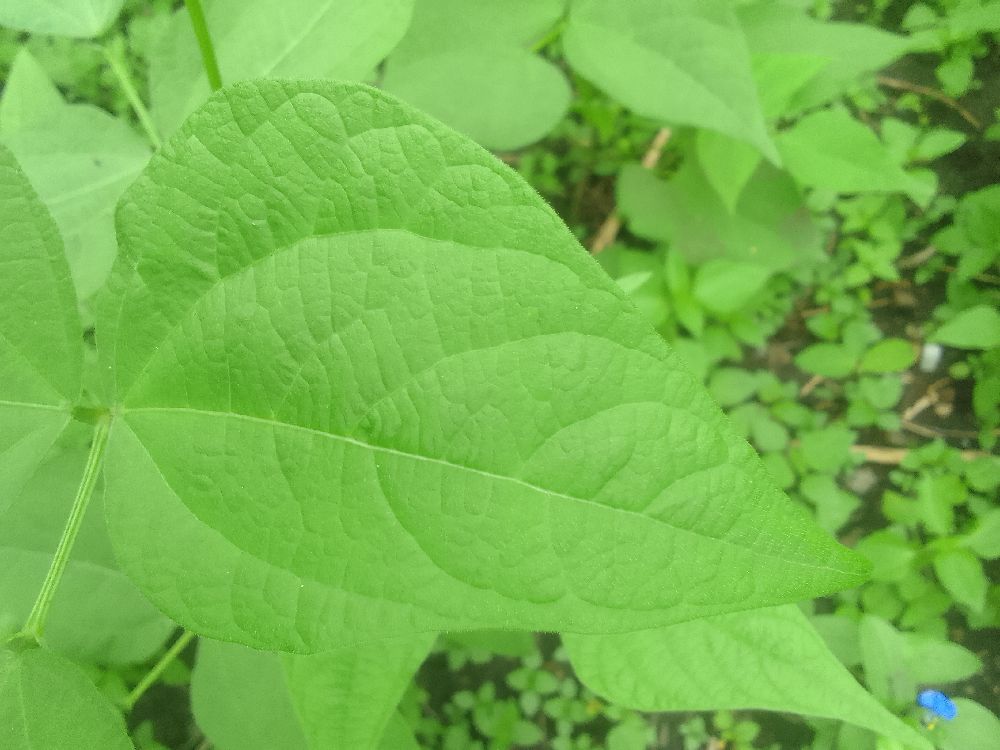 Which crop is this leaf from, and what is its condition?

common bean, healthy
